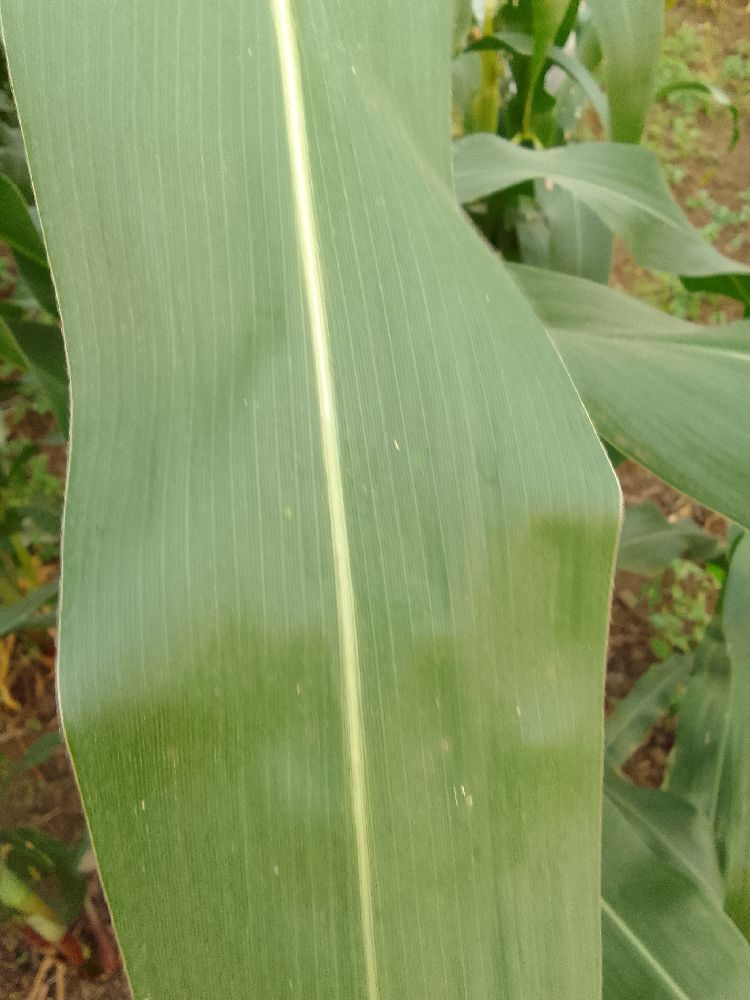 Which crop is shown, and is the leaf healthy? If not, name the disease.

maize, healthy
